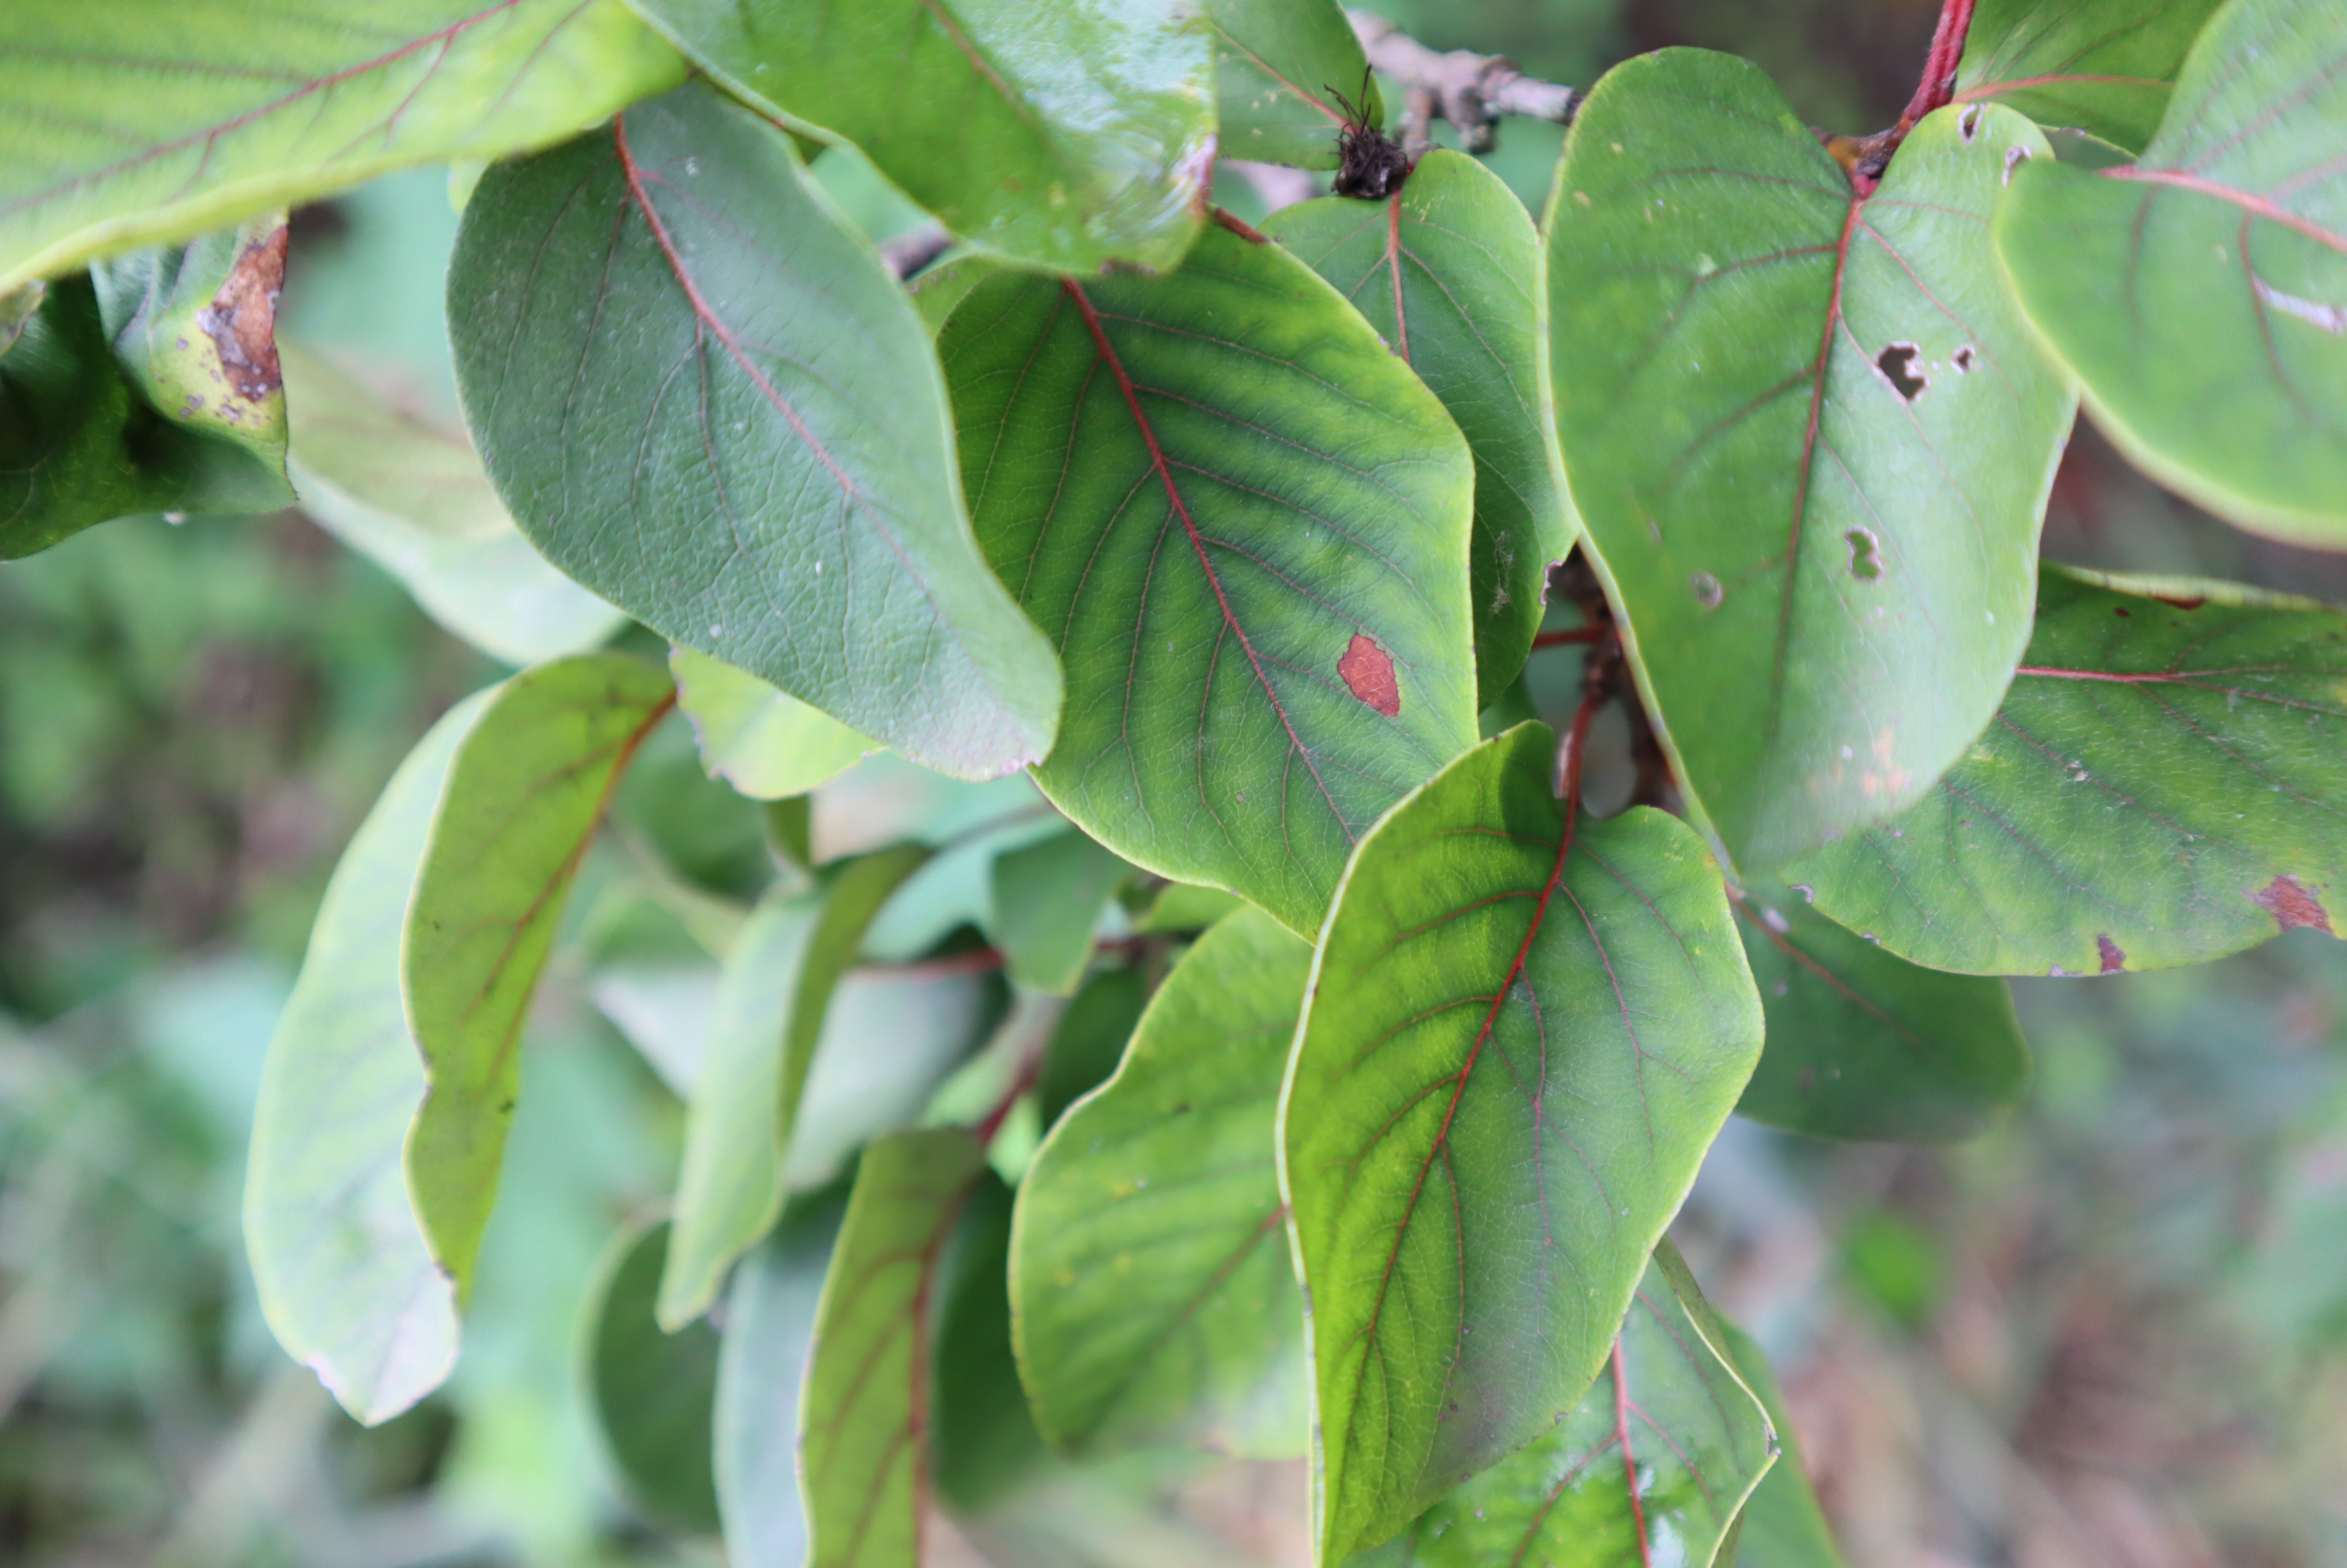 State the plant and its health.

quince, quince leaf blight
